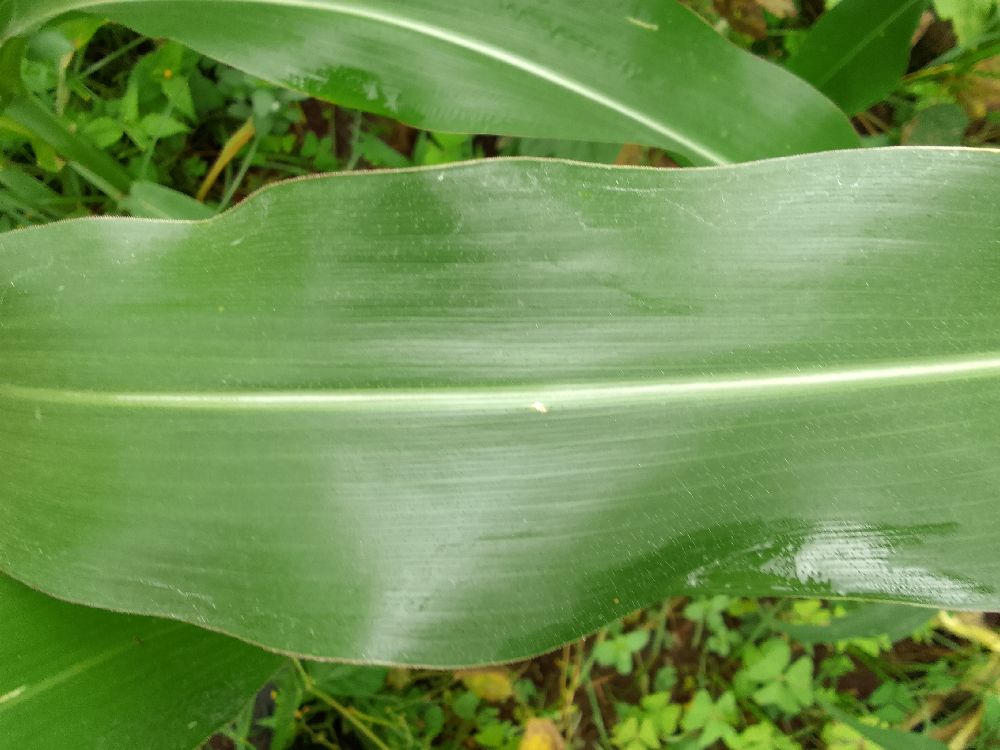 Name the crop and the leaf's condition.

maize, healthy
